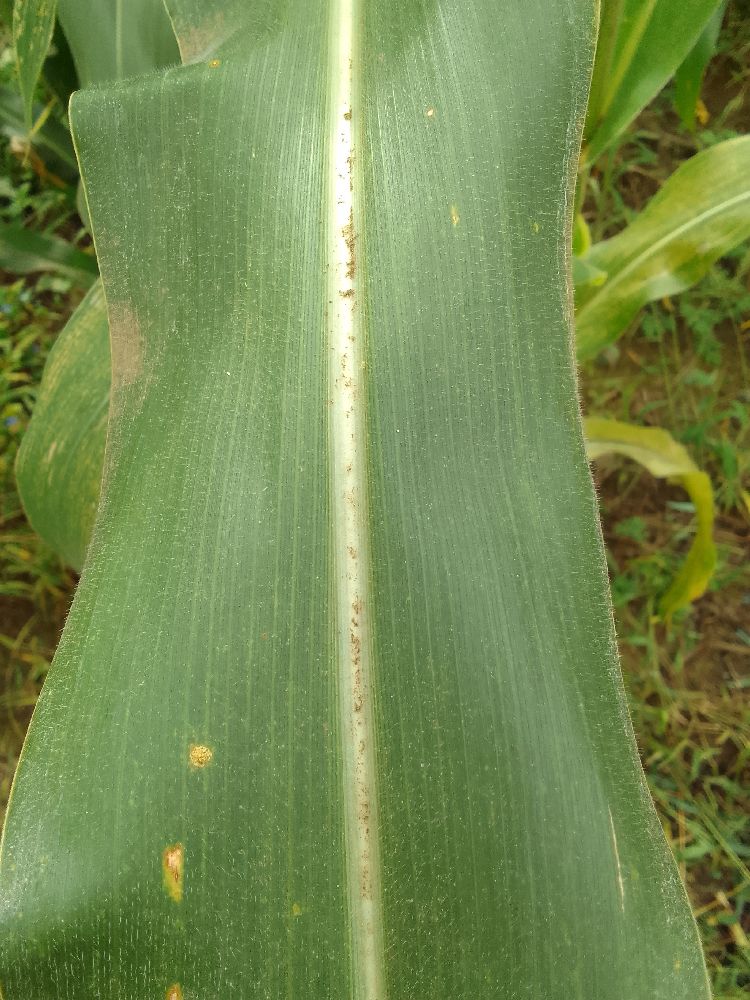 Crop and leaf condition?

maize, healthy
